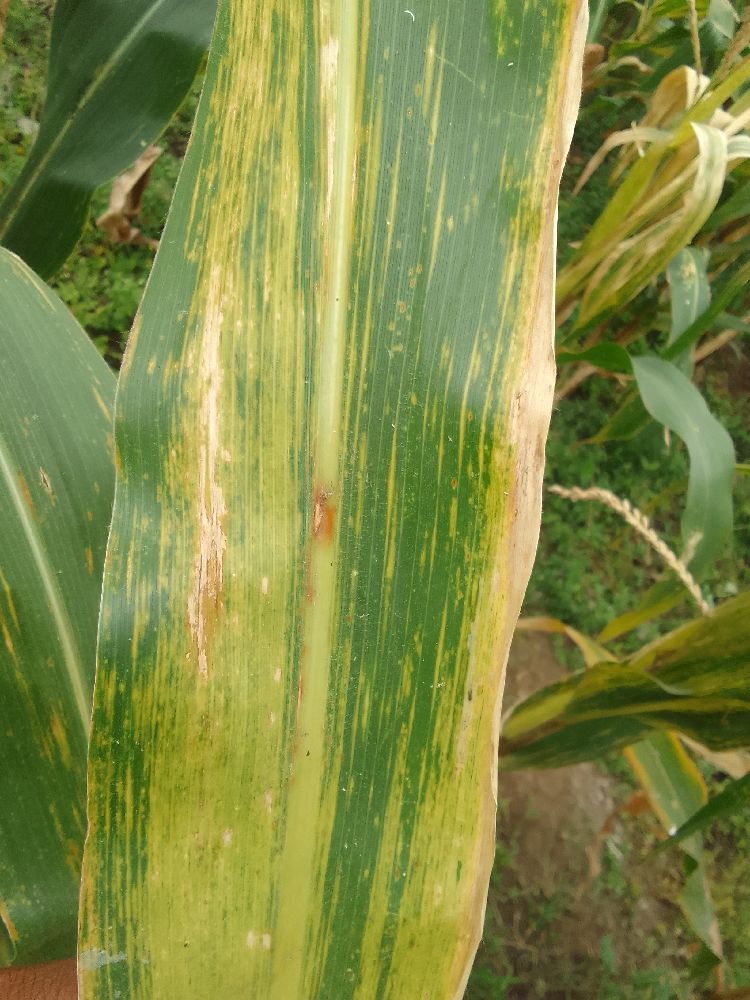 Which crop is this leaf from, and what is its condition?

maize, maize lethal necrosis
